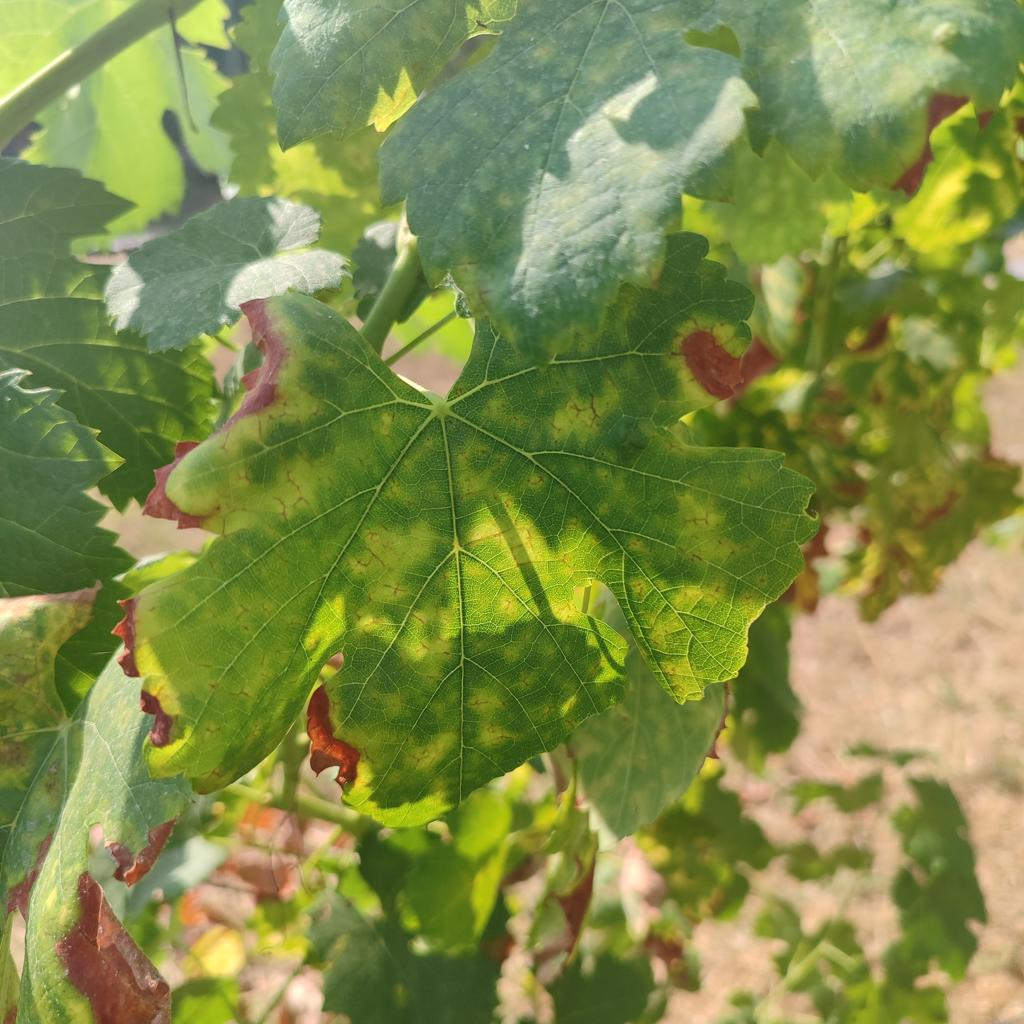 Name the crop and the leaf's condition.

grapevine, esca complex
